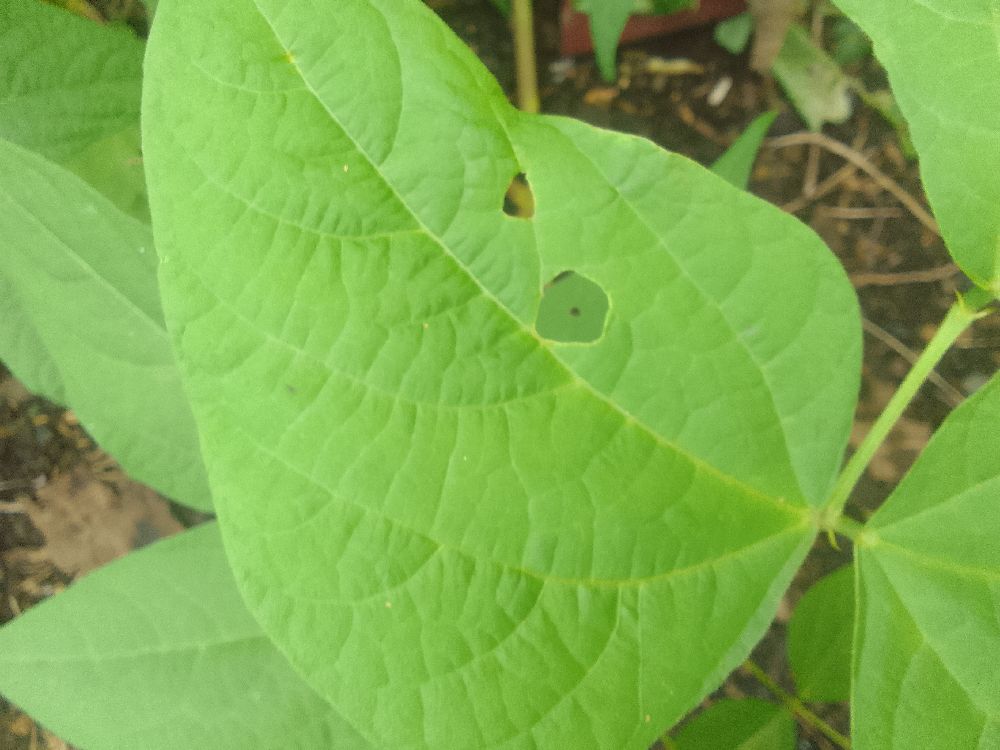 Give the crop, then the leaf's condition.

common bean, healthy
